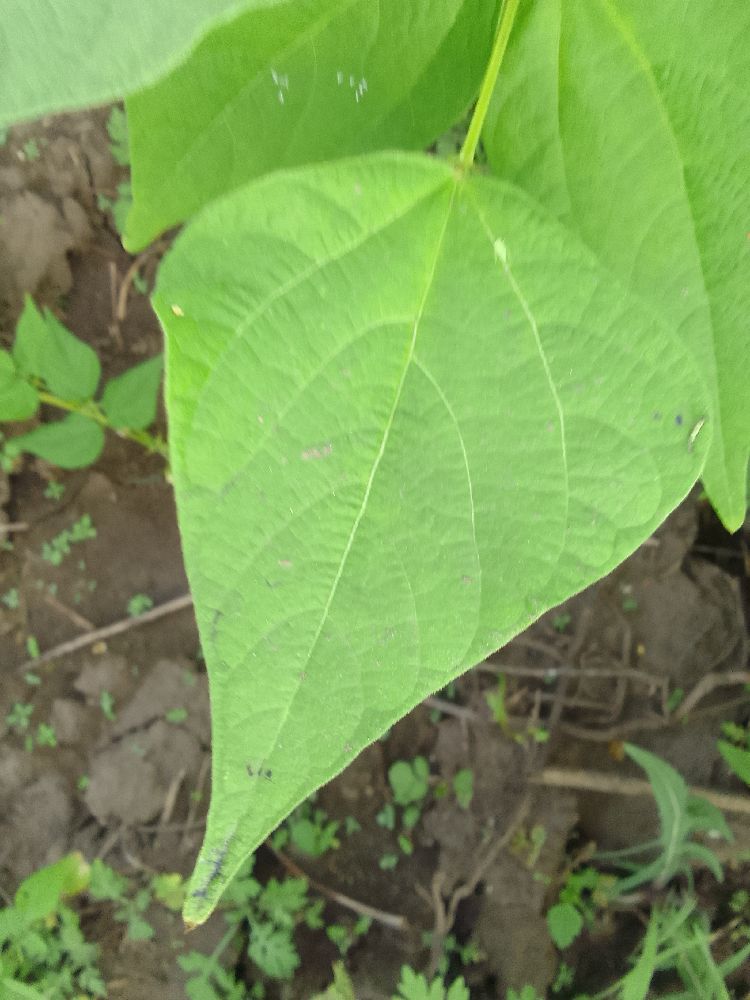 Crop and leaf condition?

common bean, healthy
